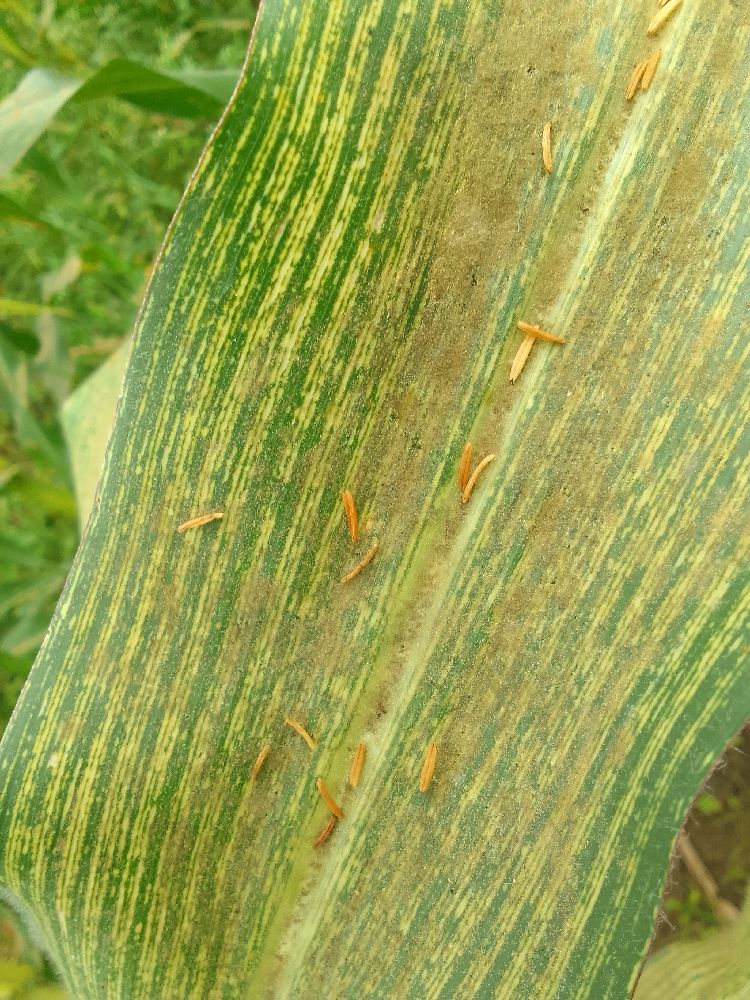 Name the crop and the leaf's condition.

maize, maize streak virus
